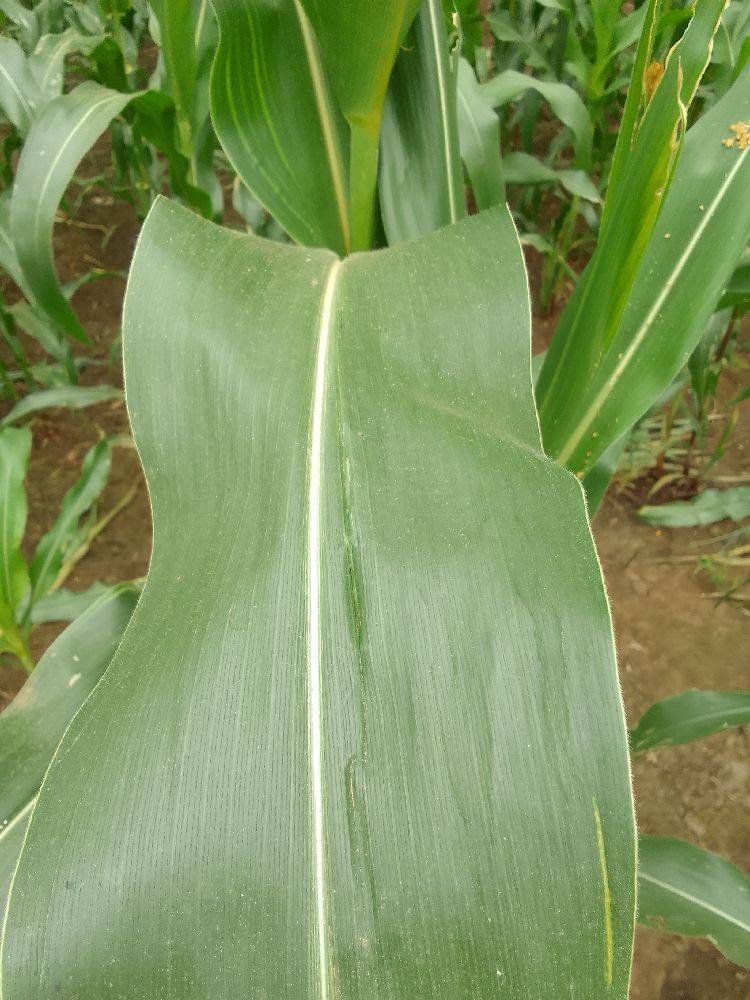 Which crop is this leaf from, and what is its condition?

maize, healthy
